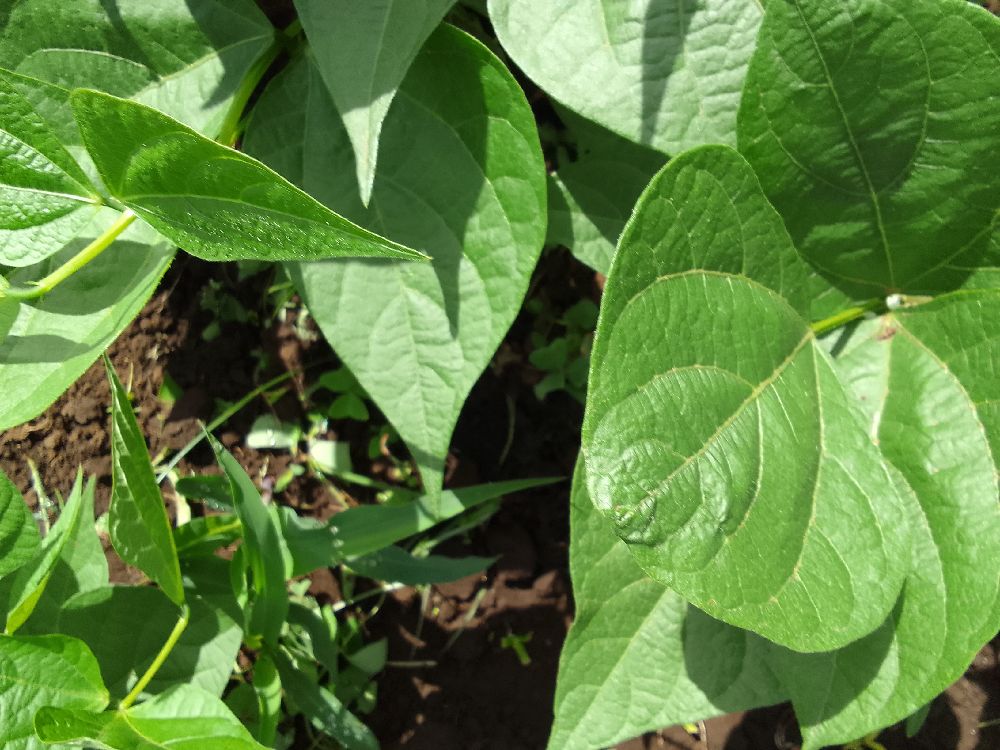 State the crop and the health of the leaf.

common bean, healthy
